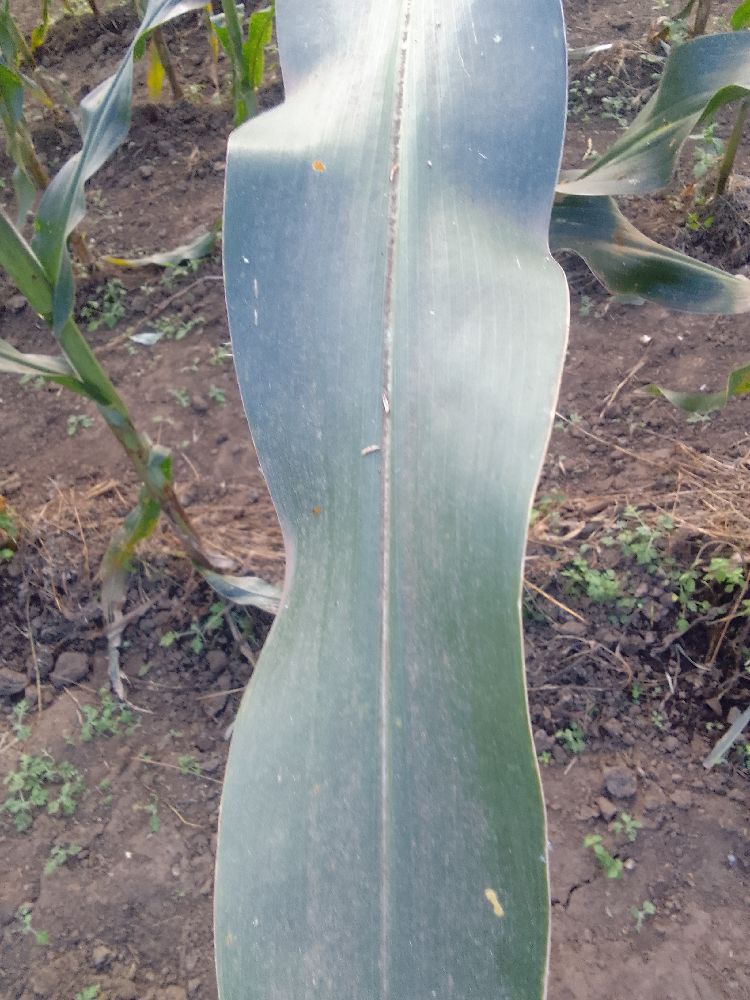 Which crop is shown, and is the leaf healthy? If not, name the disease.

maize, healthy
